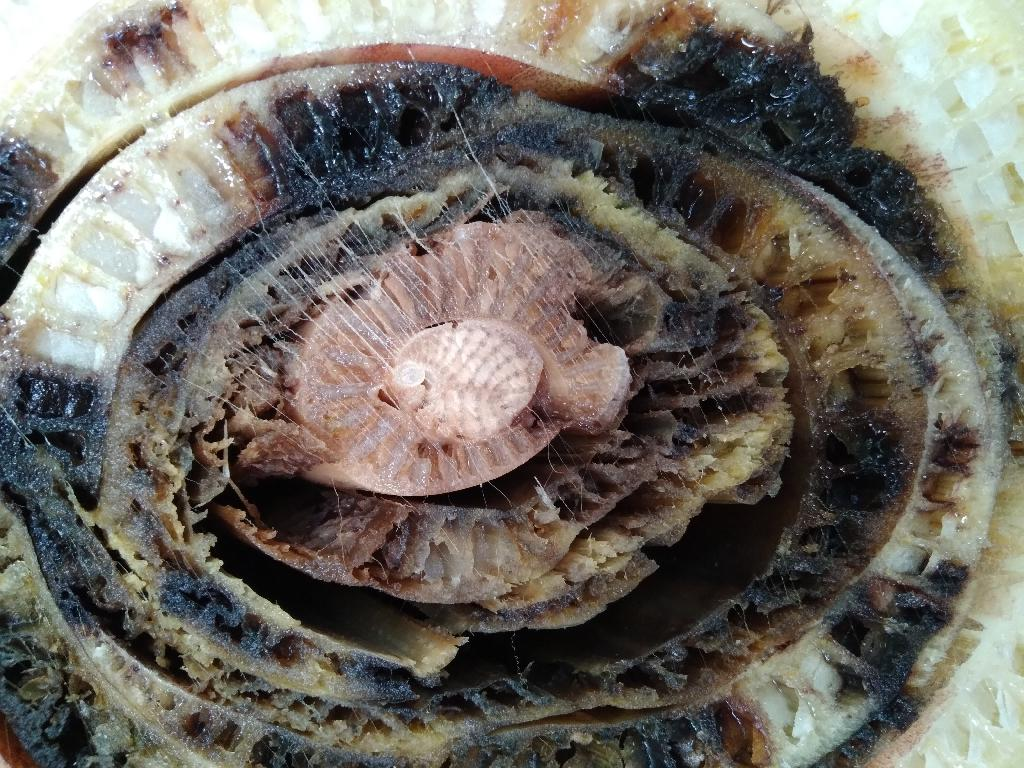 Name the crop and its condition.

banana, fusarium wilt race 1
